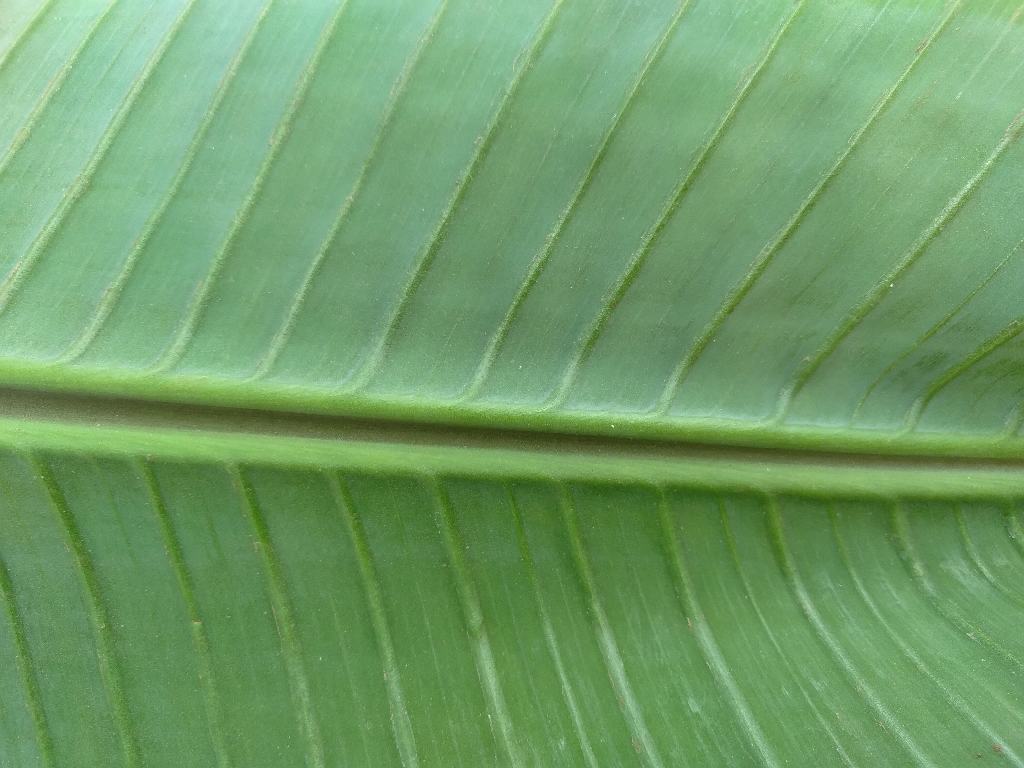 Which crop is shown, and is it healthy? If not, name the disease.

banana, healthy
